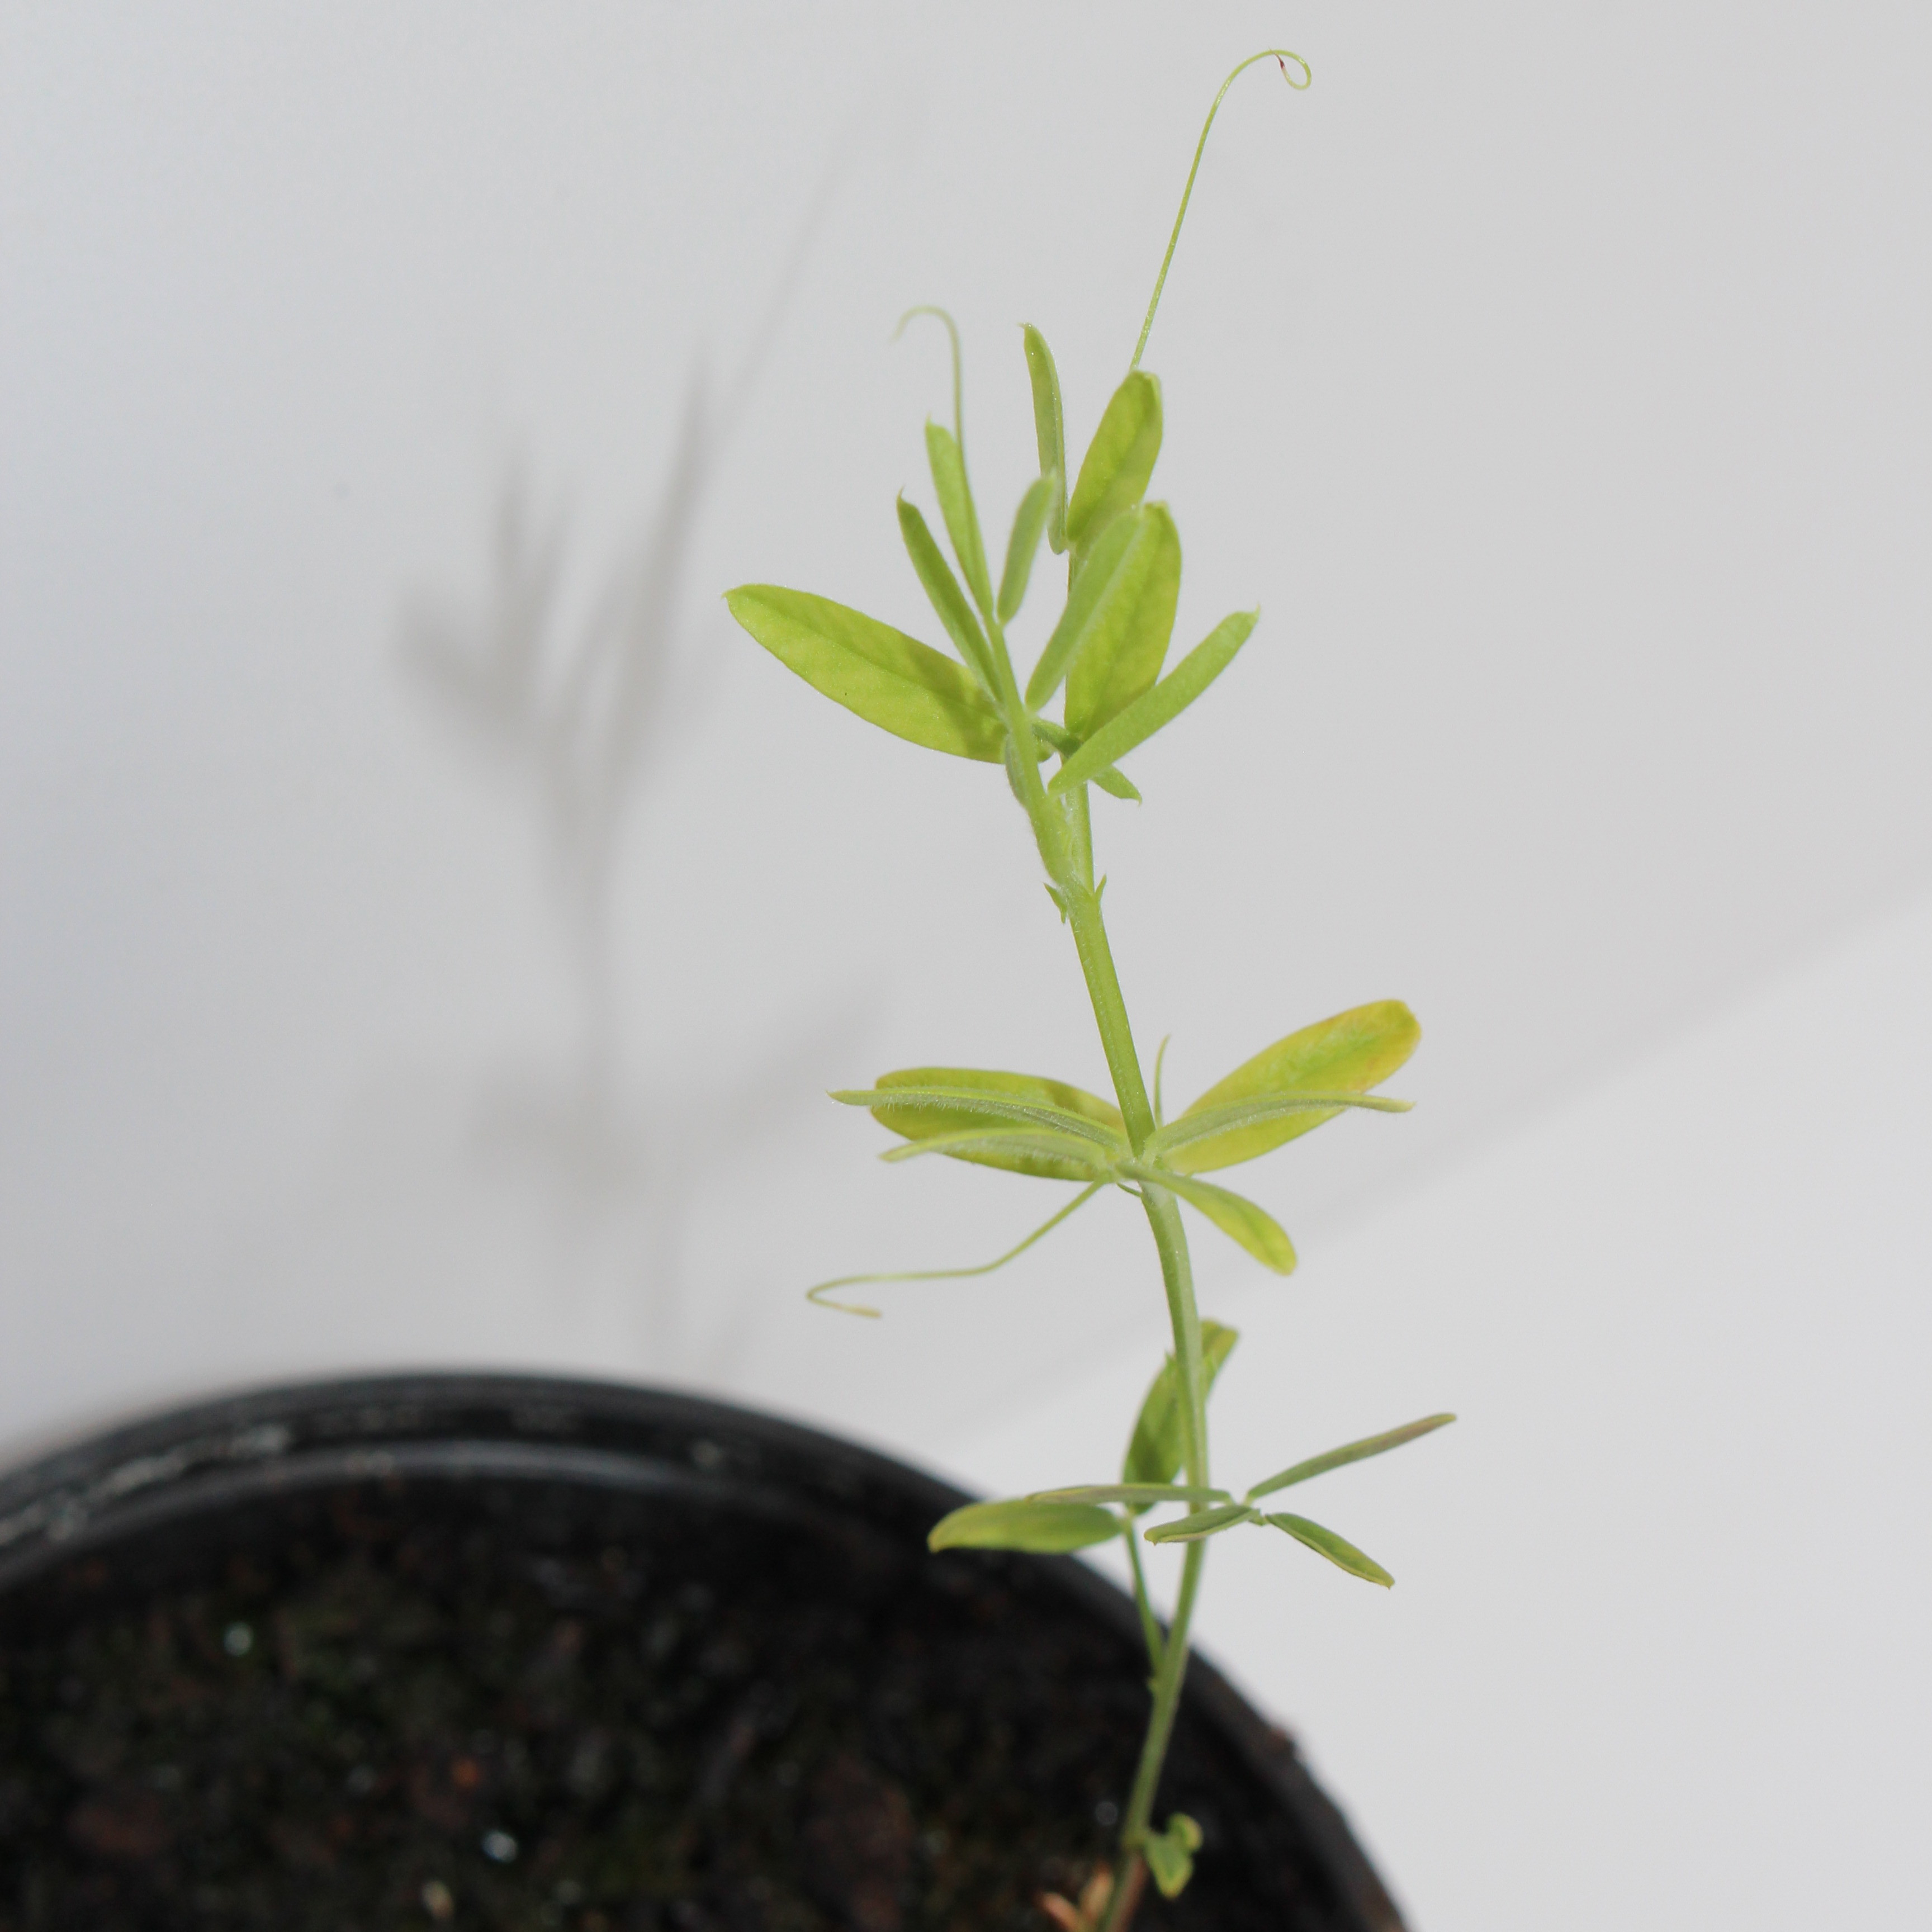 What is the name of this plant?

Vicia sativa
